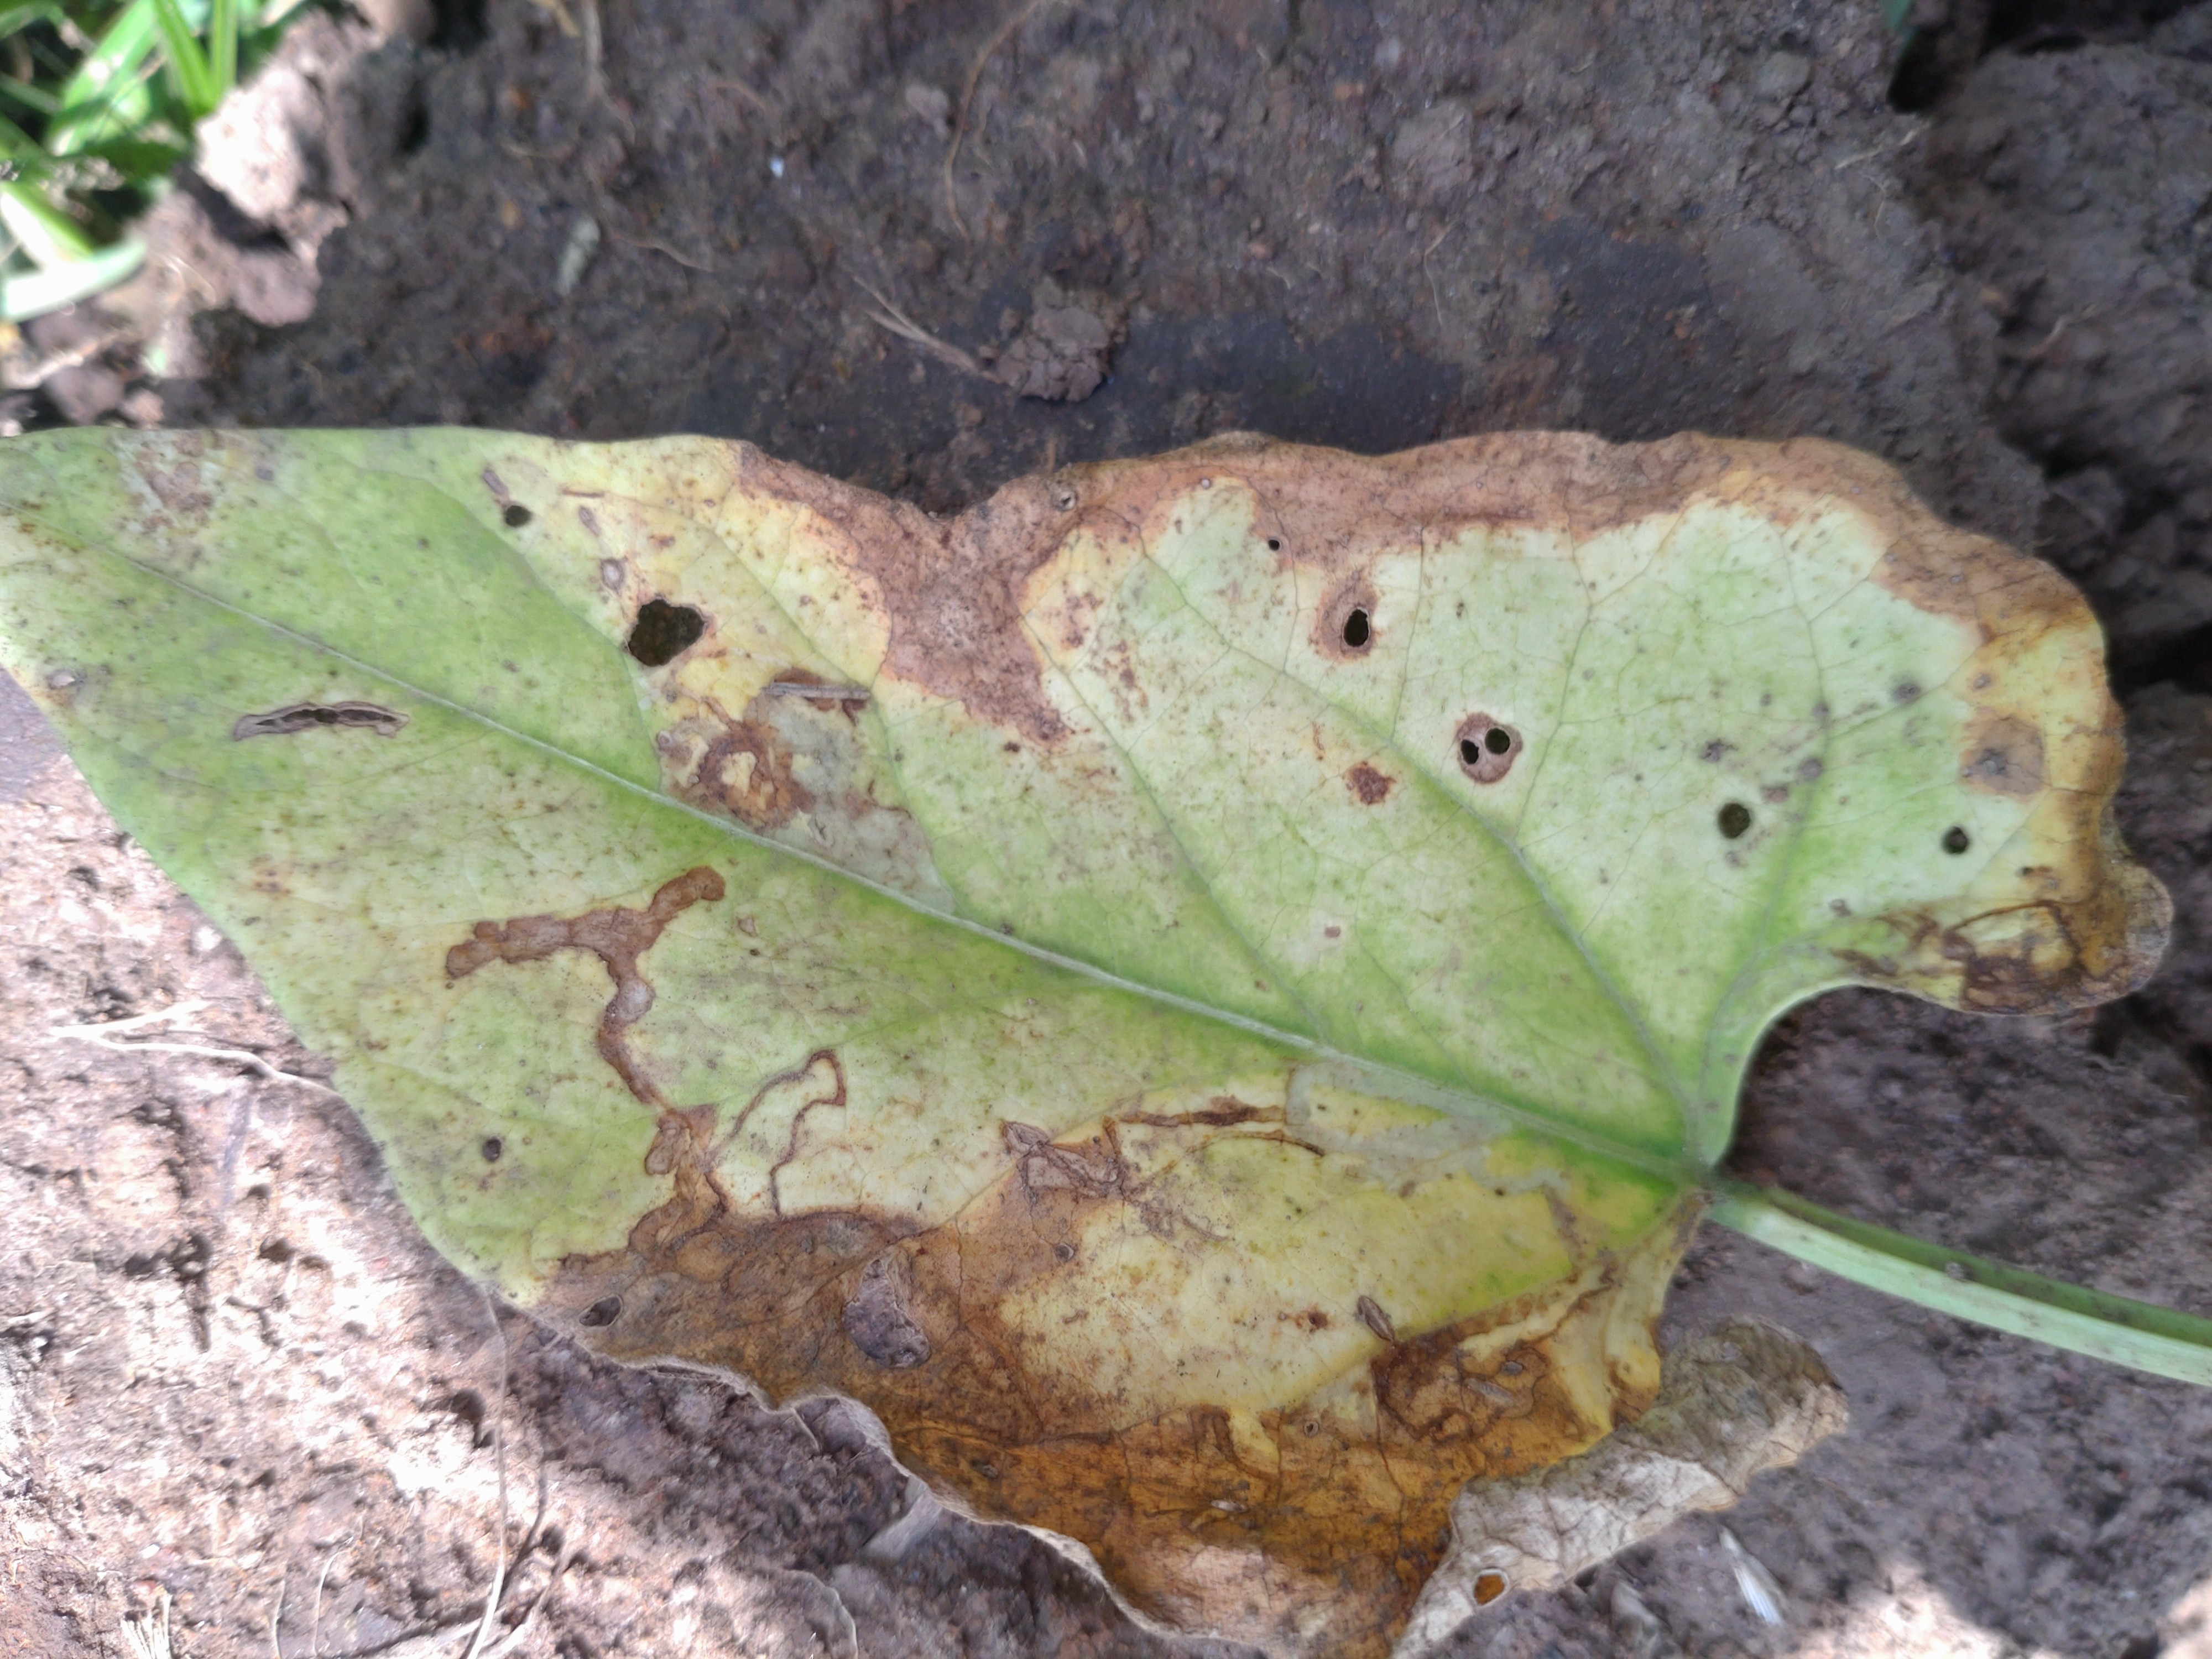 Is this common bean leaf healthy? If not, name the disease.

anthracnose
